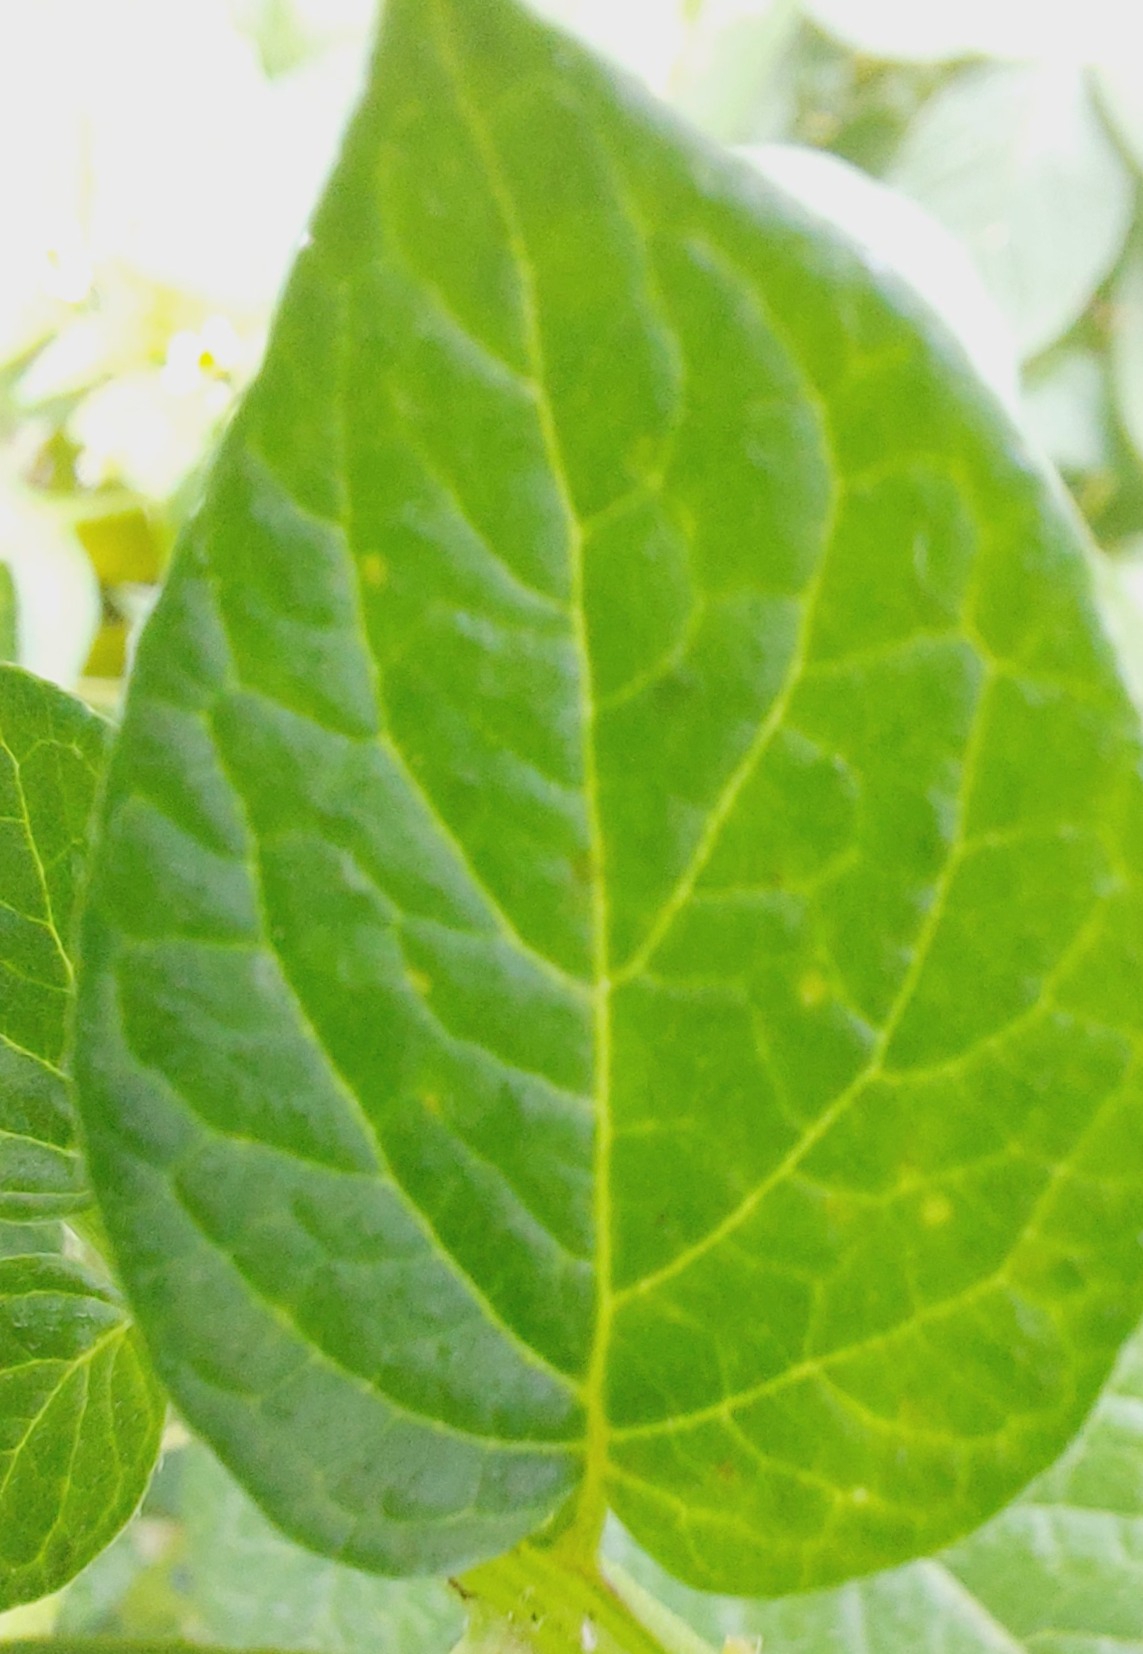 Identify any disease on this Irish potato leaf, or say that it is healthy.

healthy
